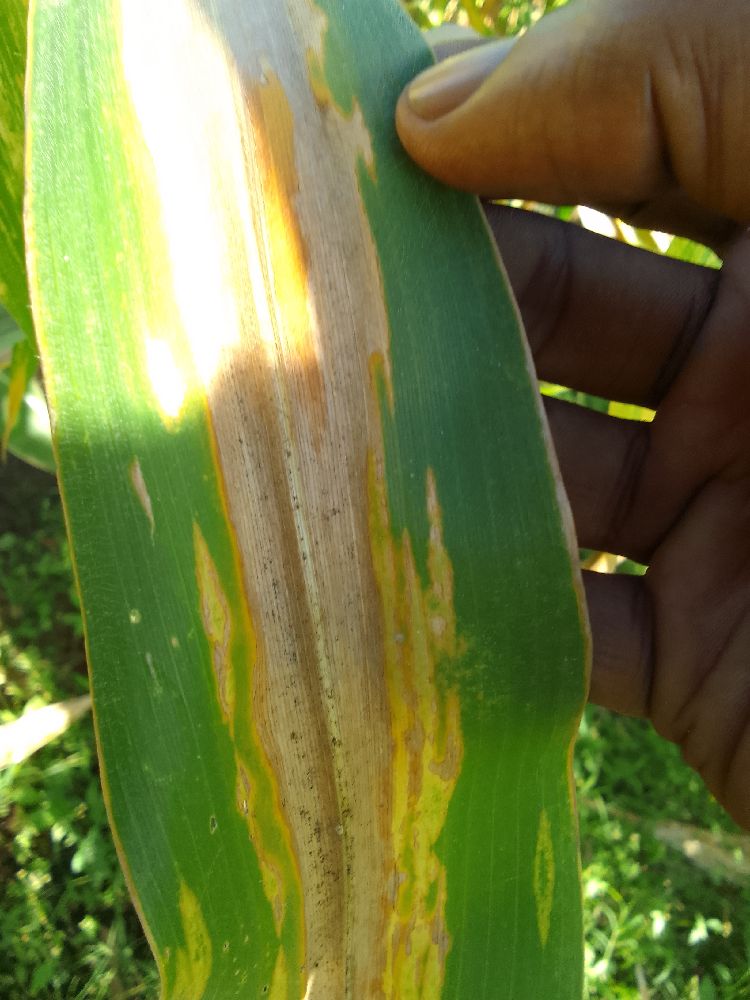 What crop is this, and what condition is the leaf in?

maize, maize lethal necrosis
